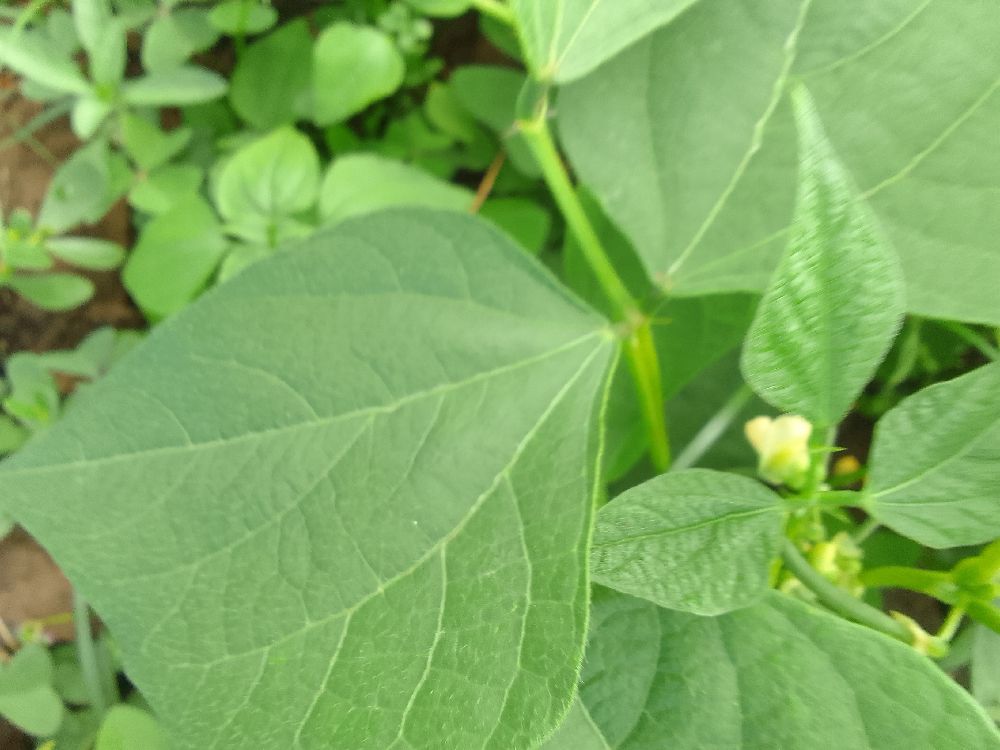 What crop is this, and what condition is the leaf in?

common bean, healthy
